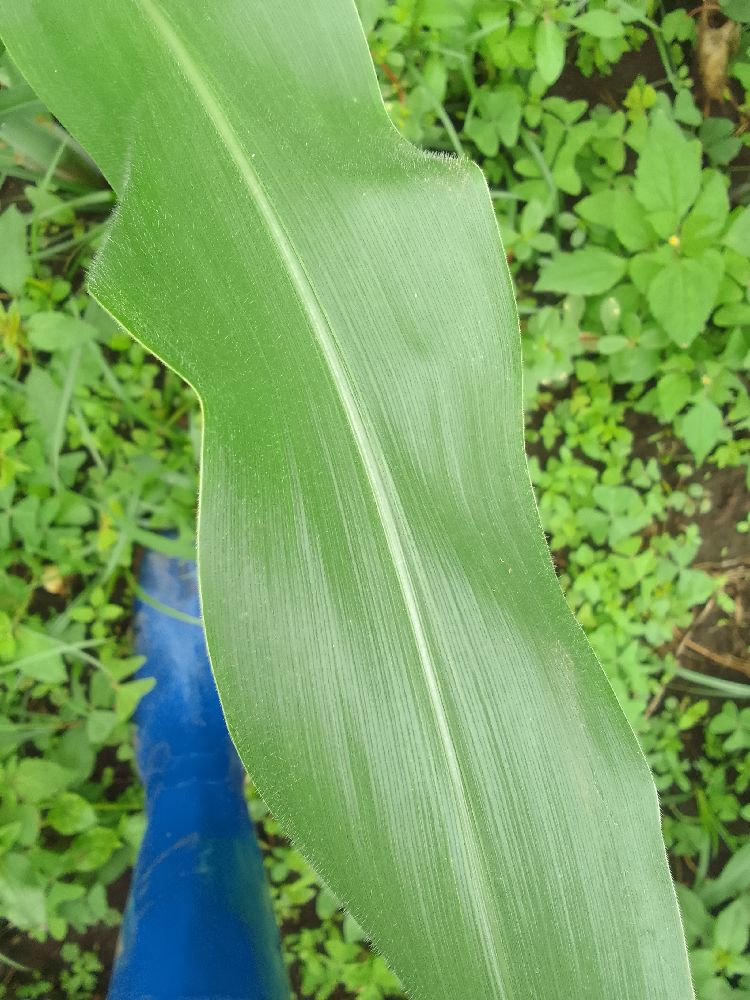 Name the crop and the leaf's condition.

maize, healthy
